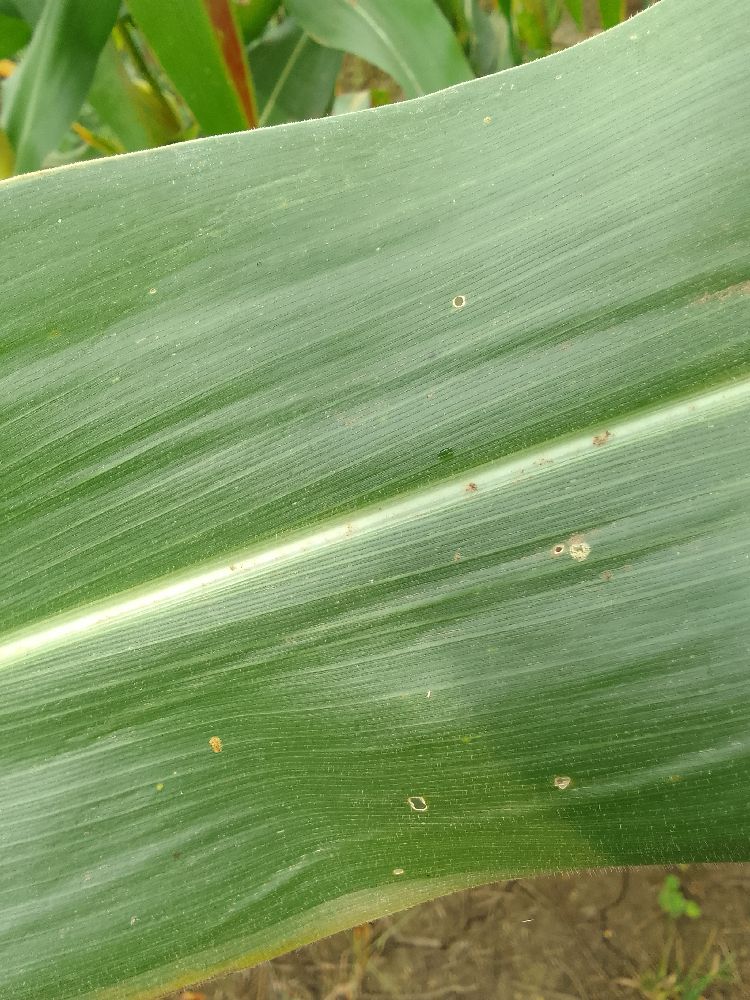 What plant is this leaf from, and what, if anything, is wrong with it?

maize, healthy
